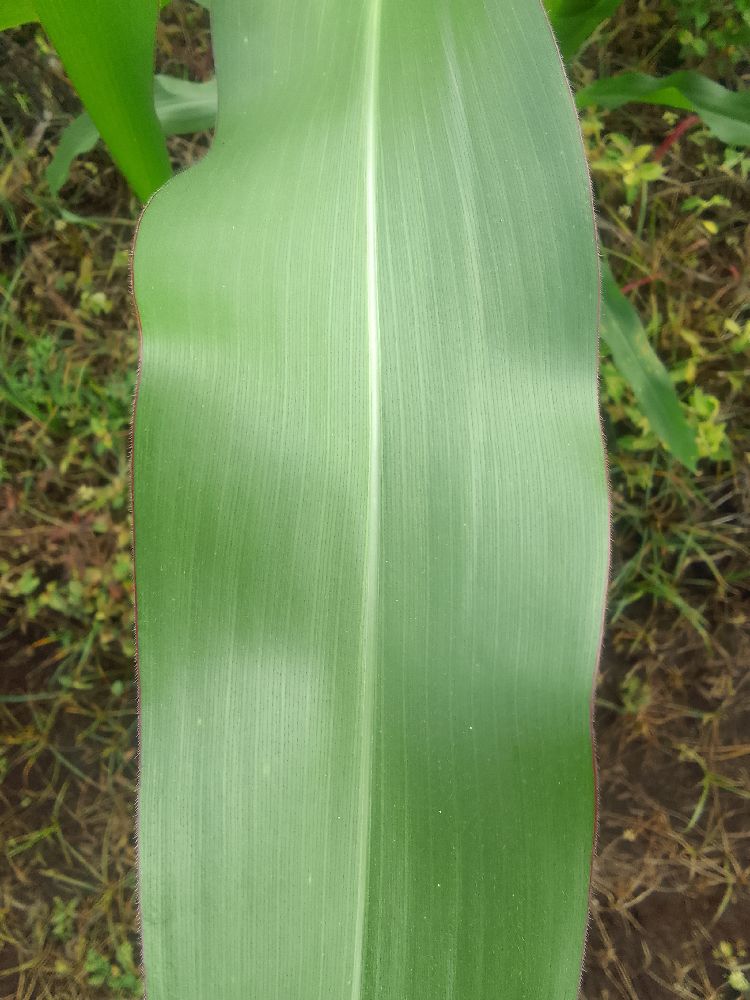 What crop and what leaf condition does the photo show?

maize, healthy
